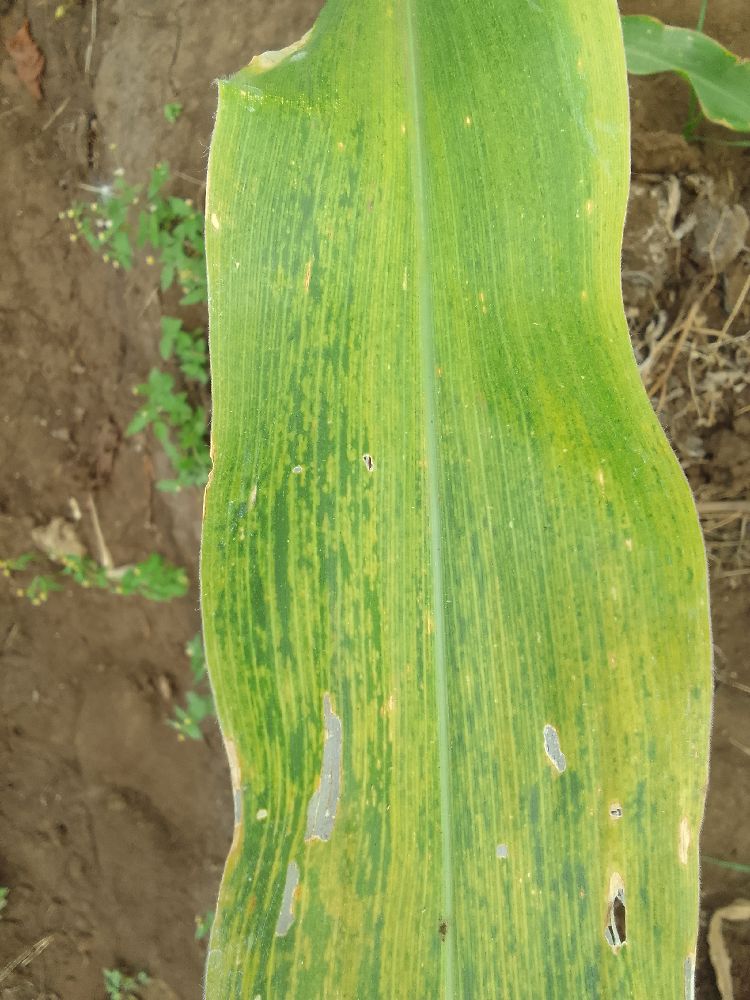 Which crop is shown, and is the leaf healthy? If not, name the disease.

maize, maize lethal necrosis
